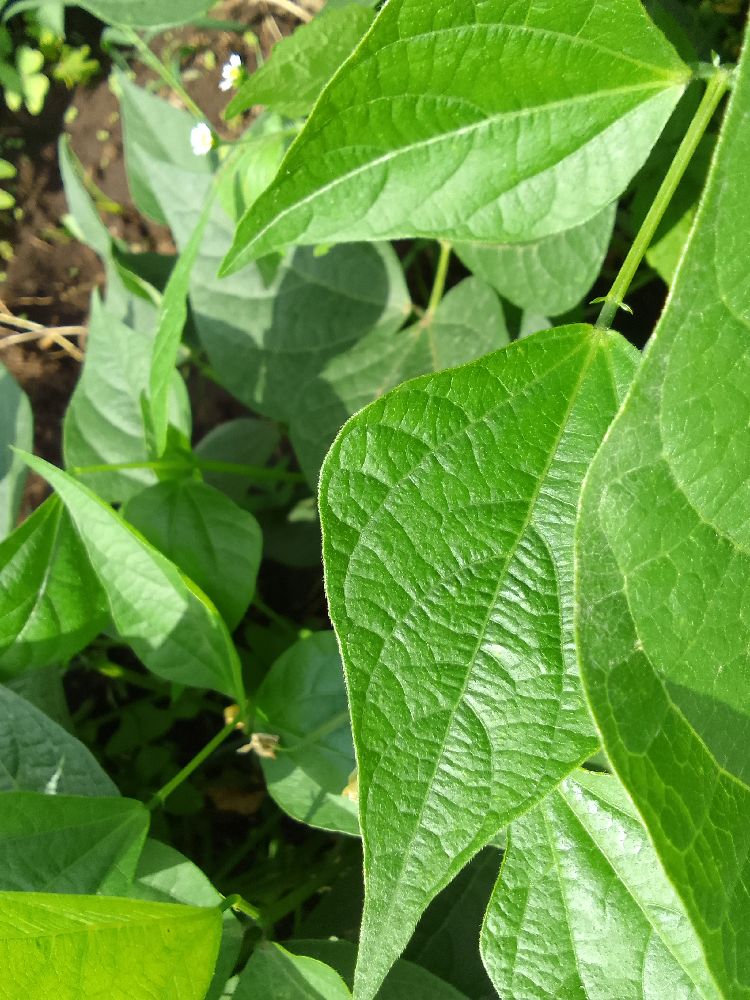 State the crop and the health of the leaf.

common bean, healthy
